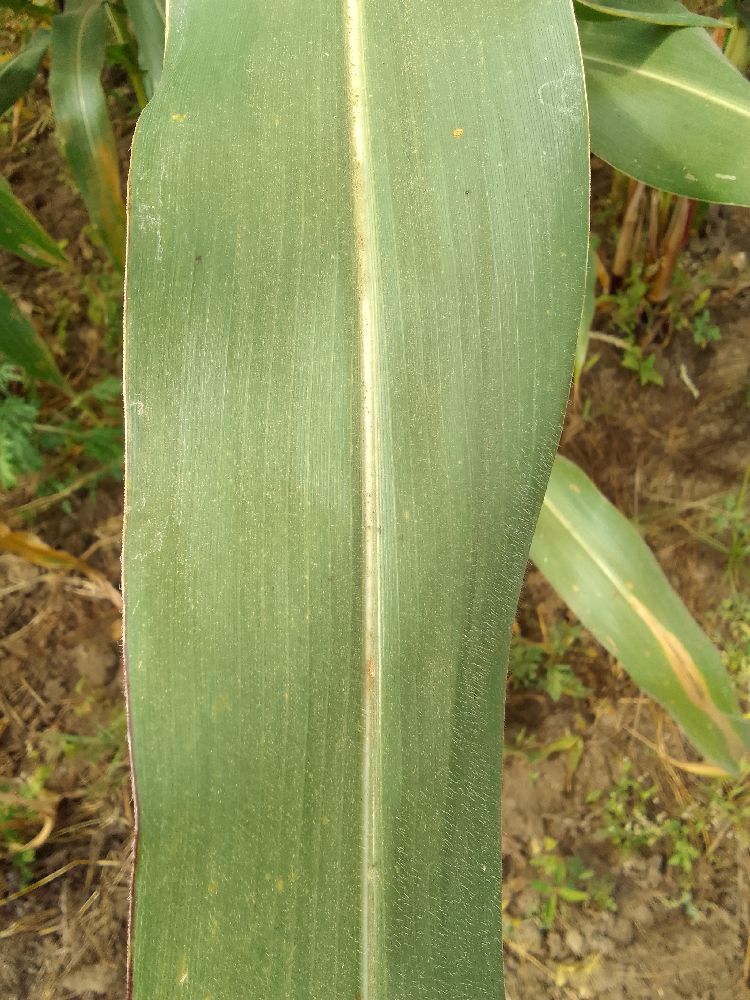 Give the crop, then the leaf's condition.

maize, healthy
